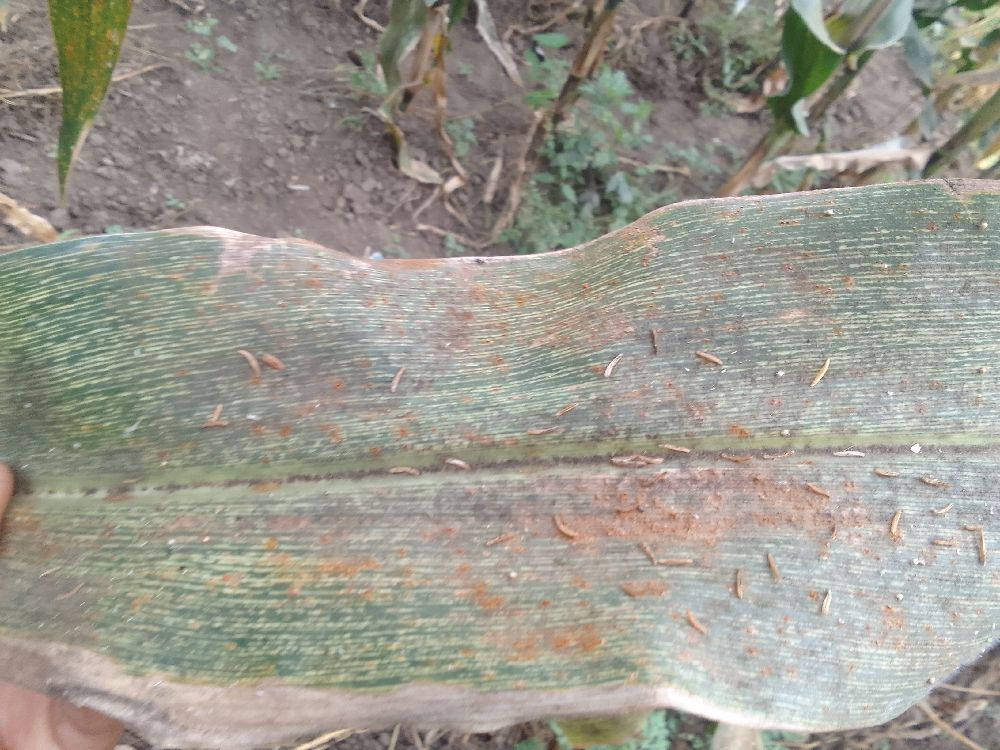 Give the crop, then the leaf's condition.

maize, maize streak virus
